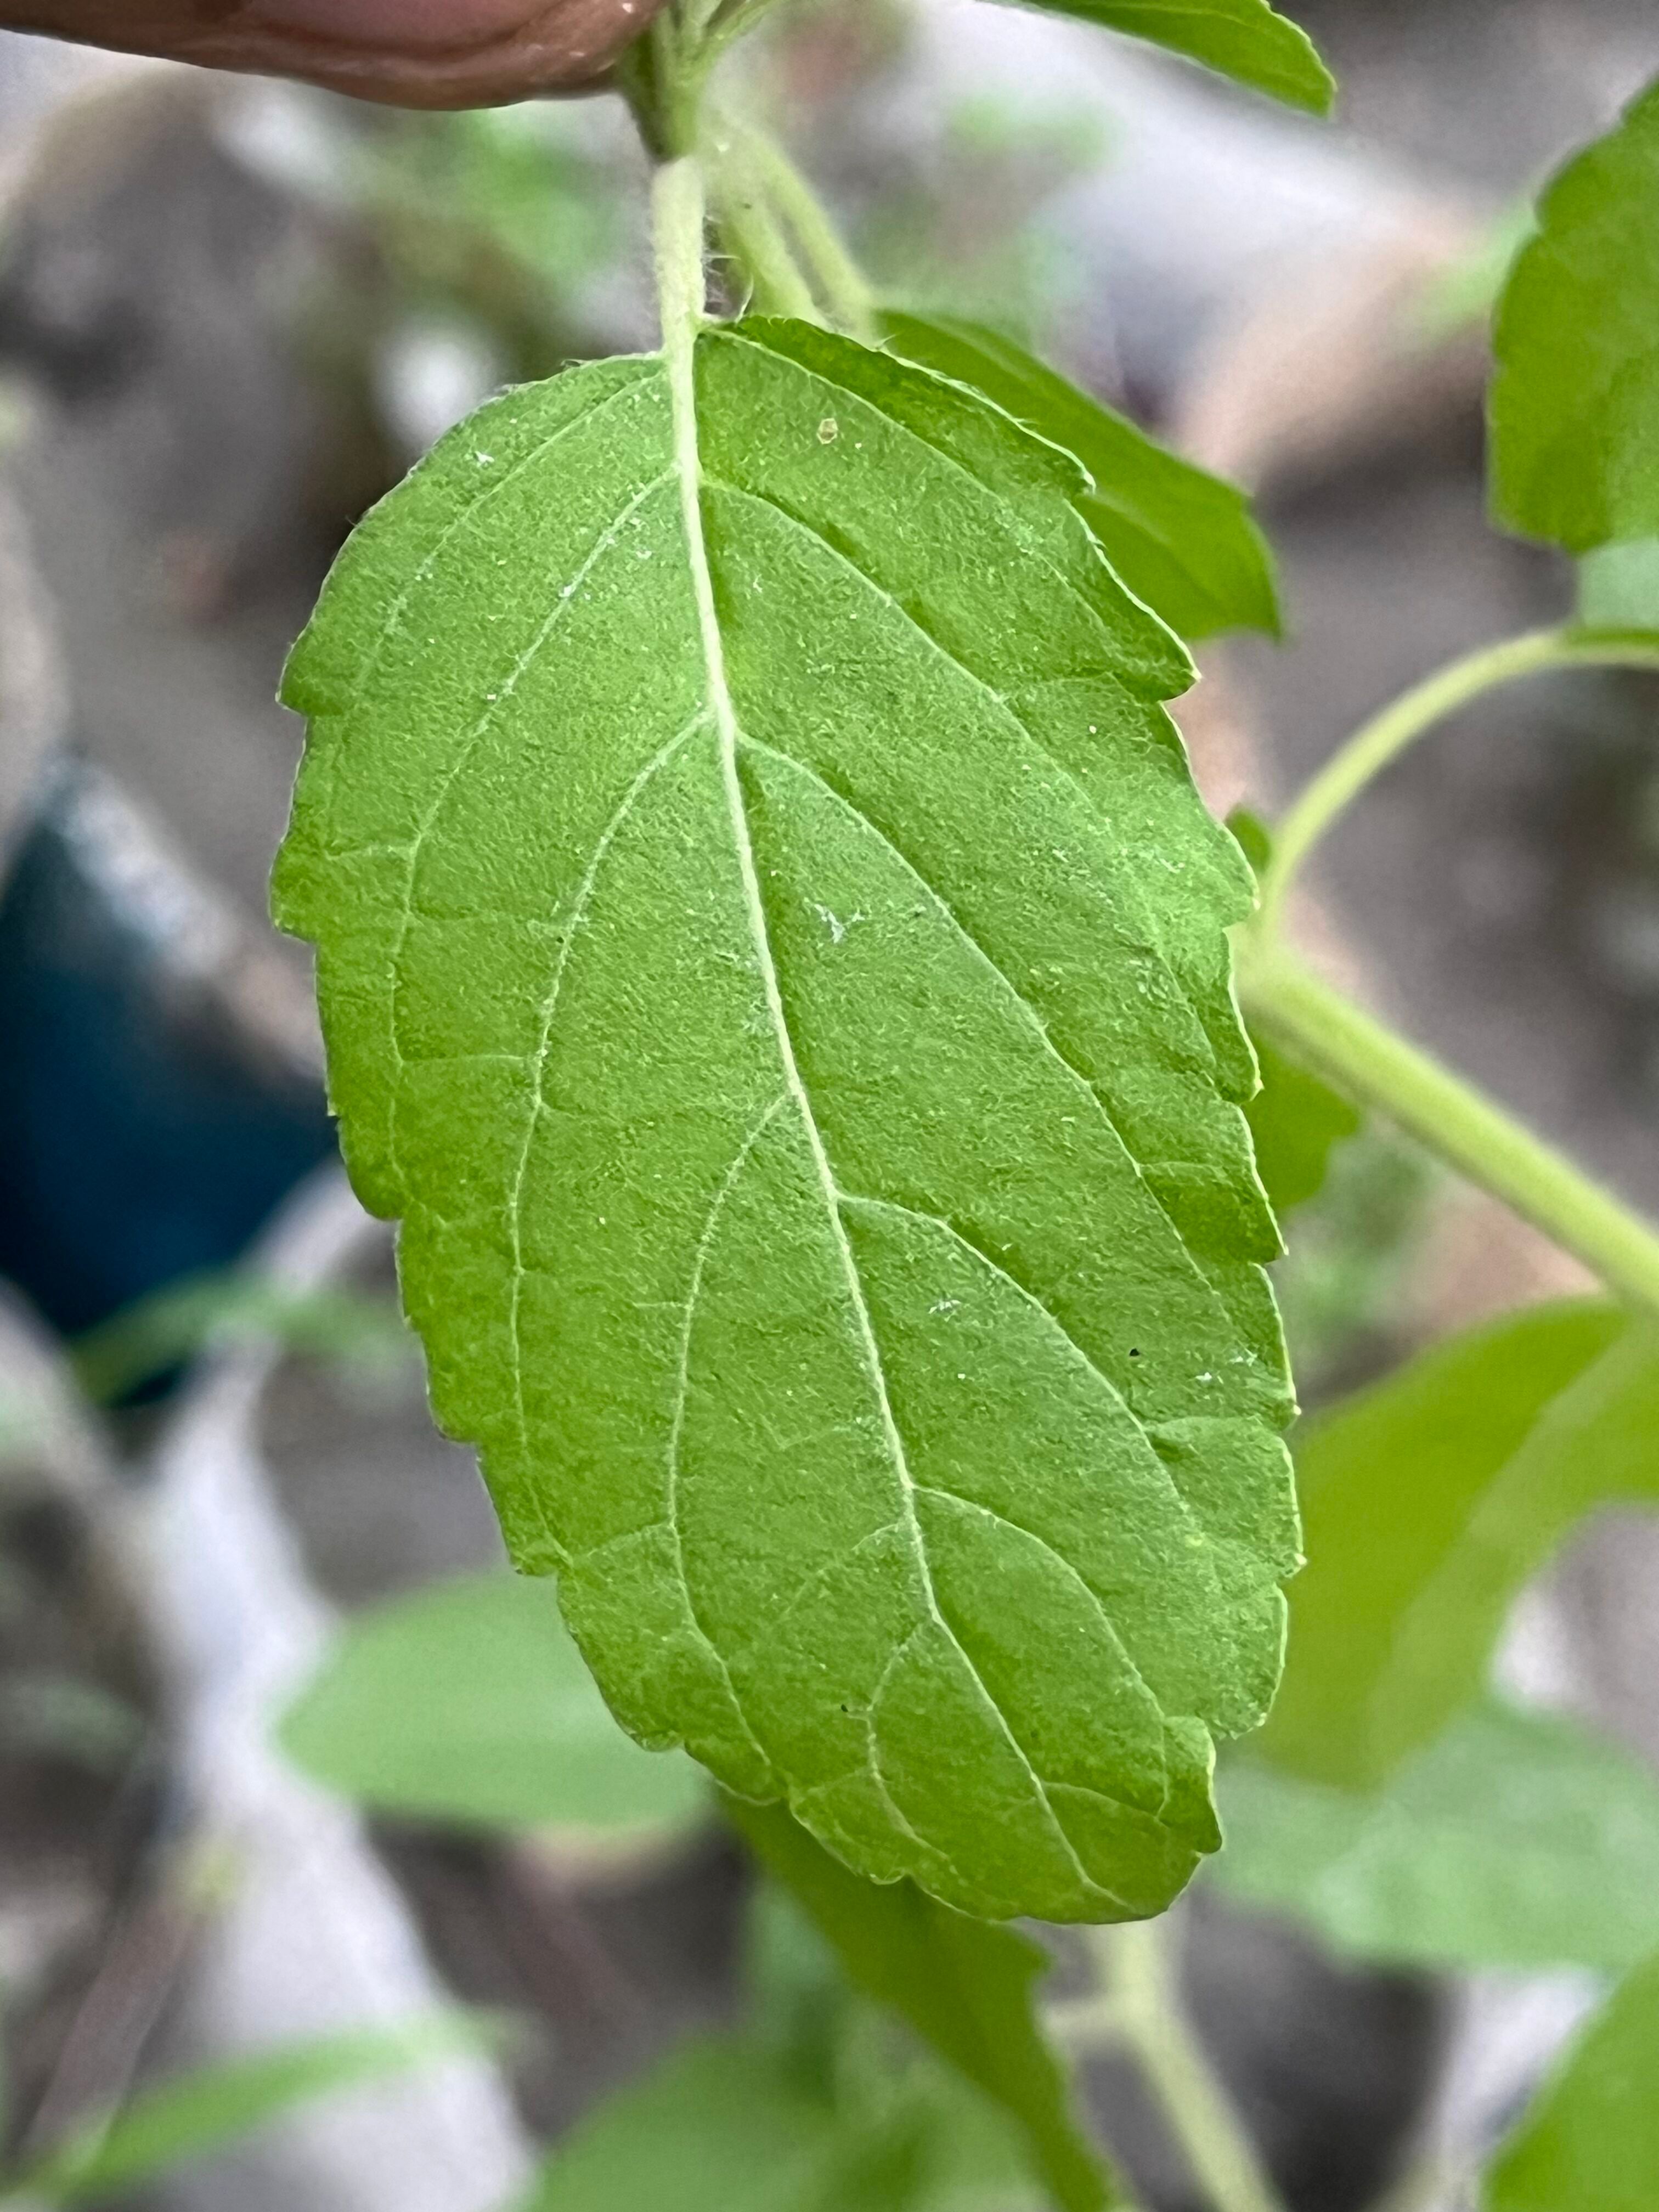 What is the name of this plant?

tulshi
